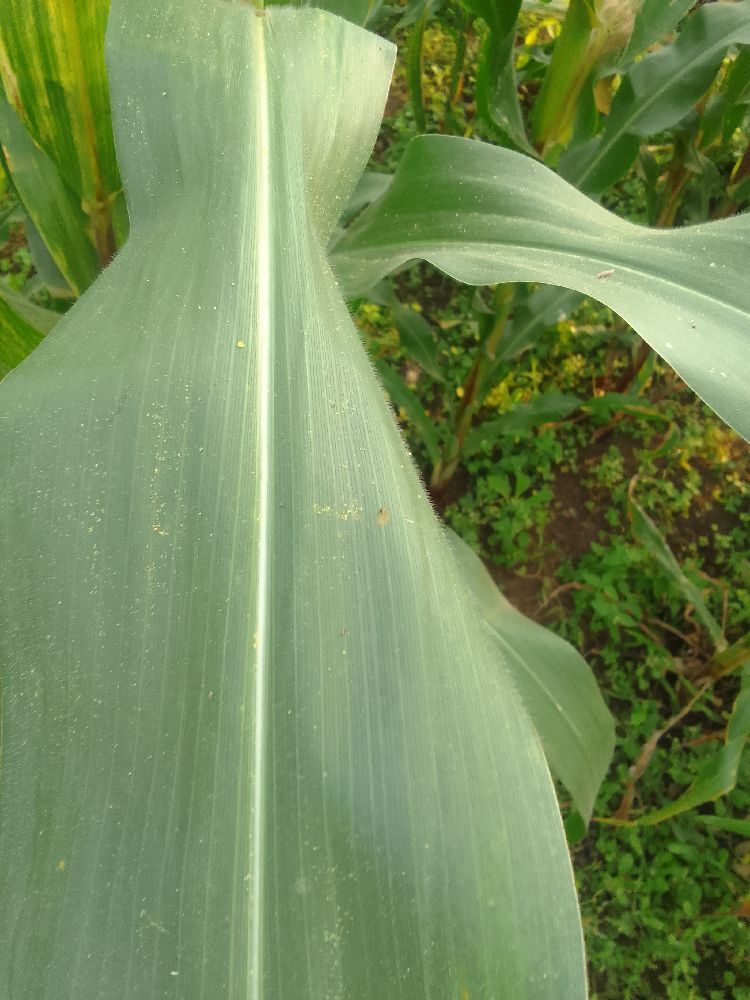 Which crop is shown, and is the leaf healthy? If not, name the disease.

maize, healthy
